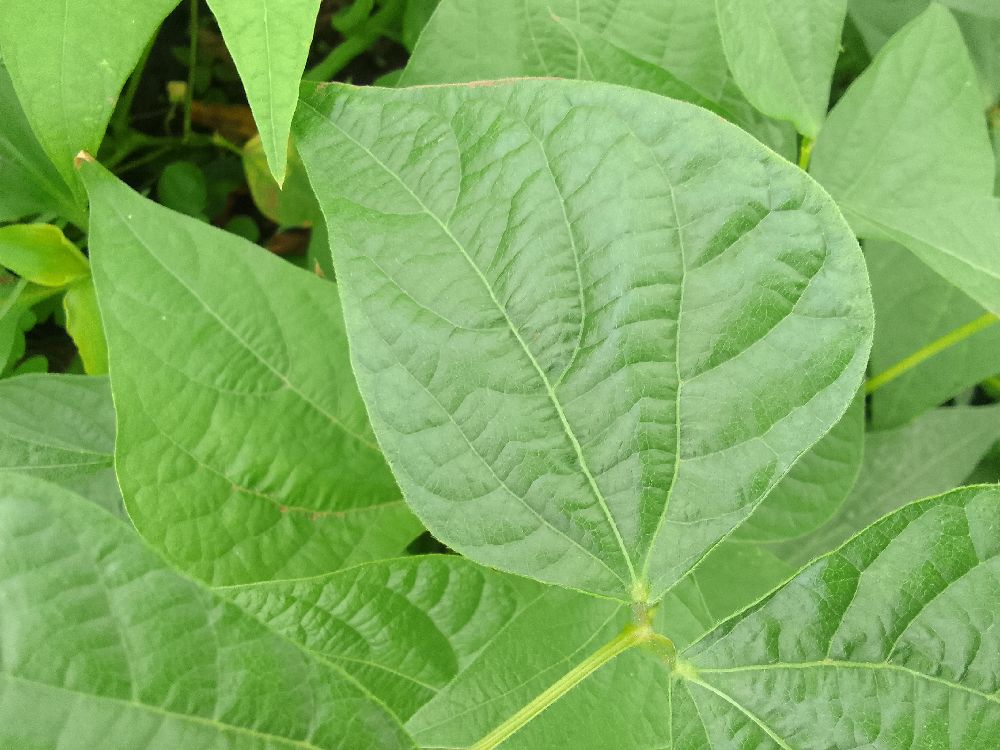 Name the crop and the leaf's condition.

common bean, healthy
